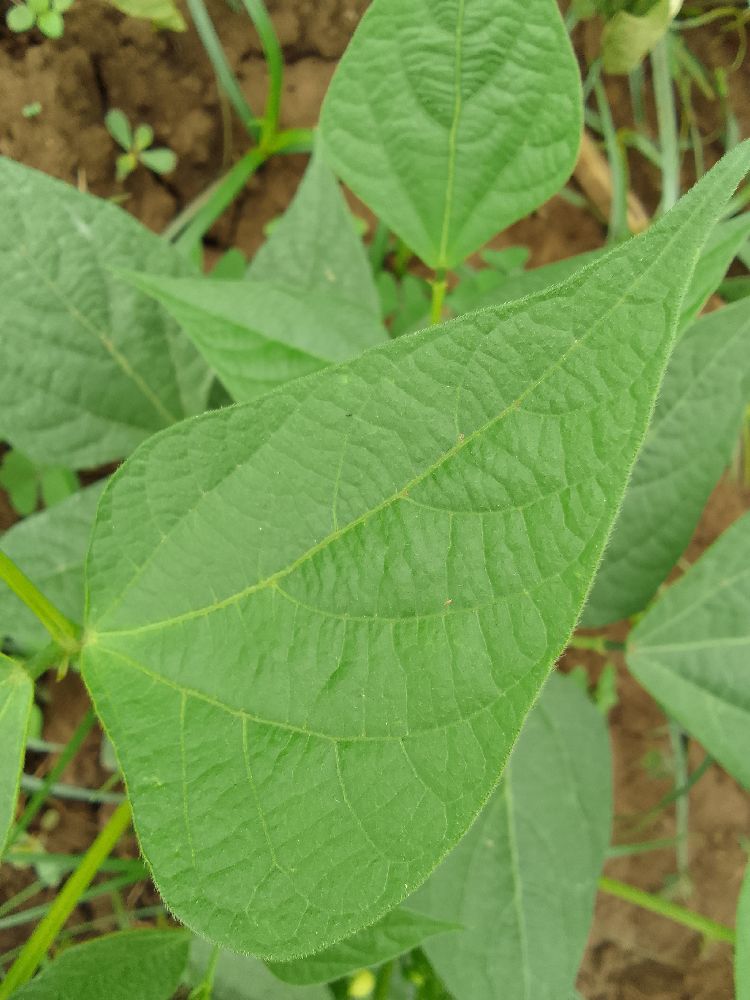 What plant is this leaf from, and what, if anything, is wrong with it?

common bean, healthy
